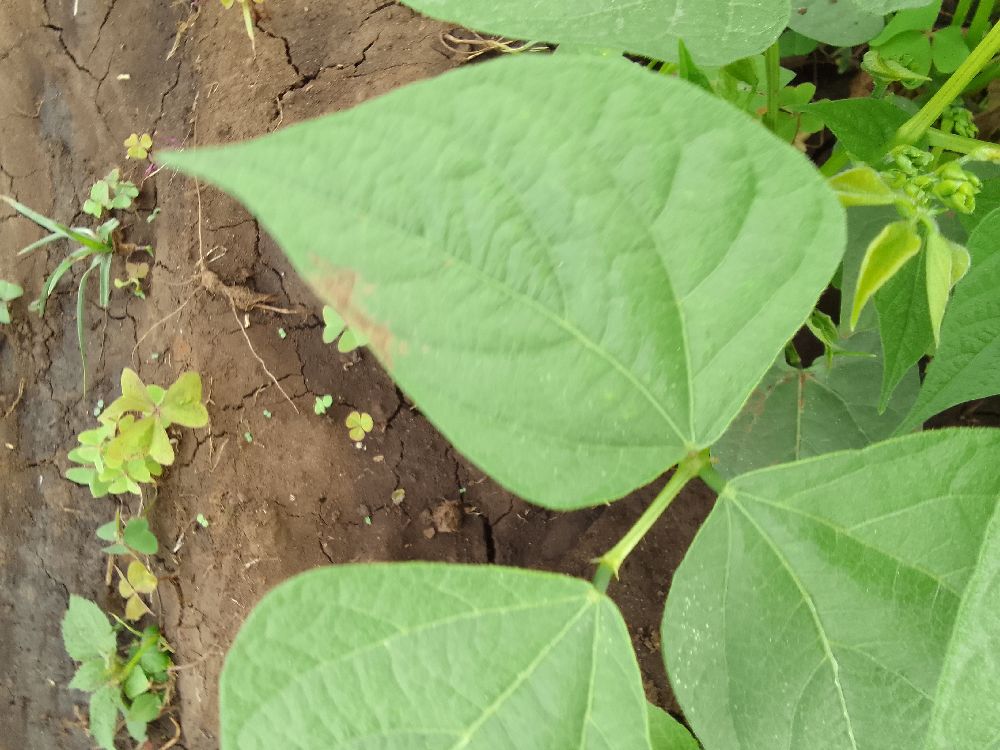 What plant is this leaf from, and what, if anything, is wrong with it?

common bean, healthy
